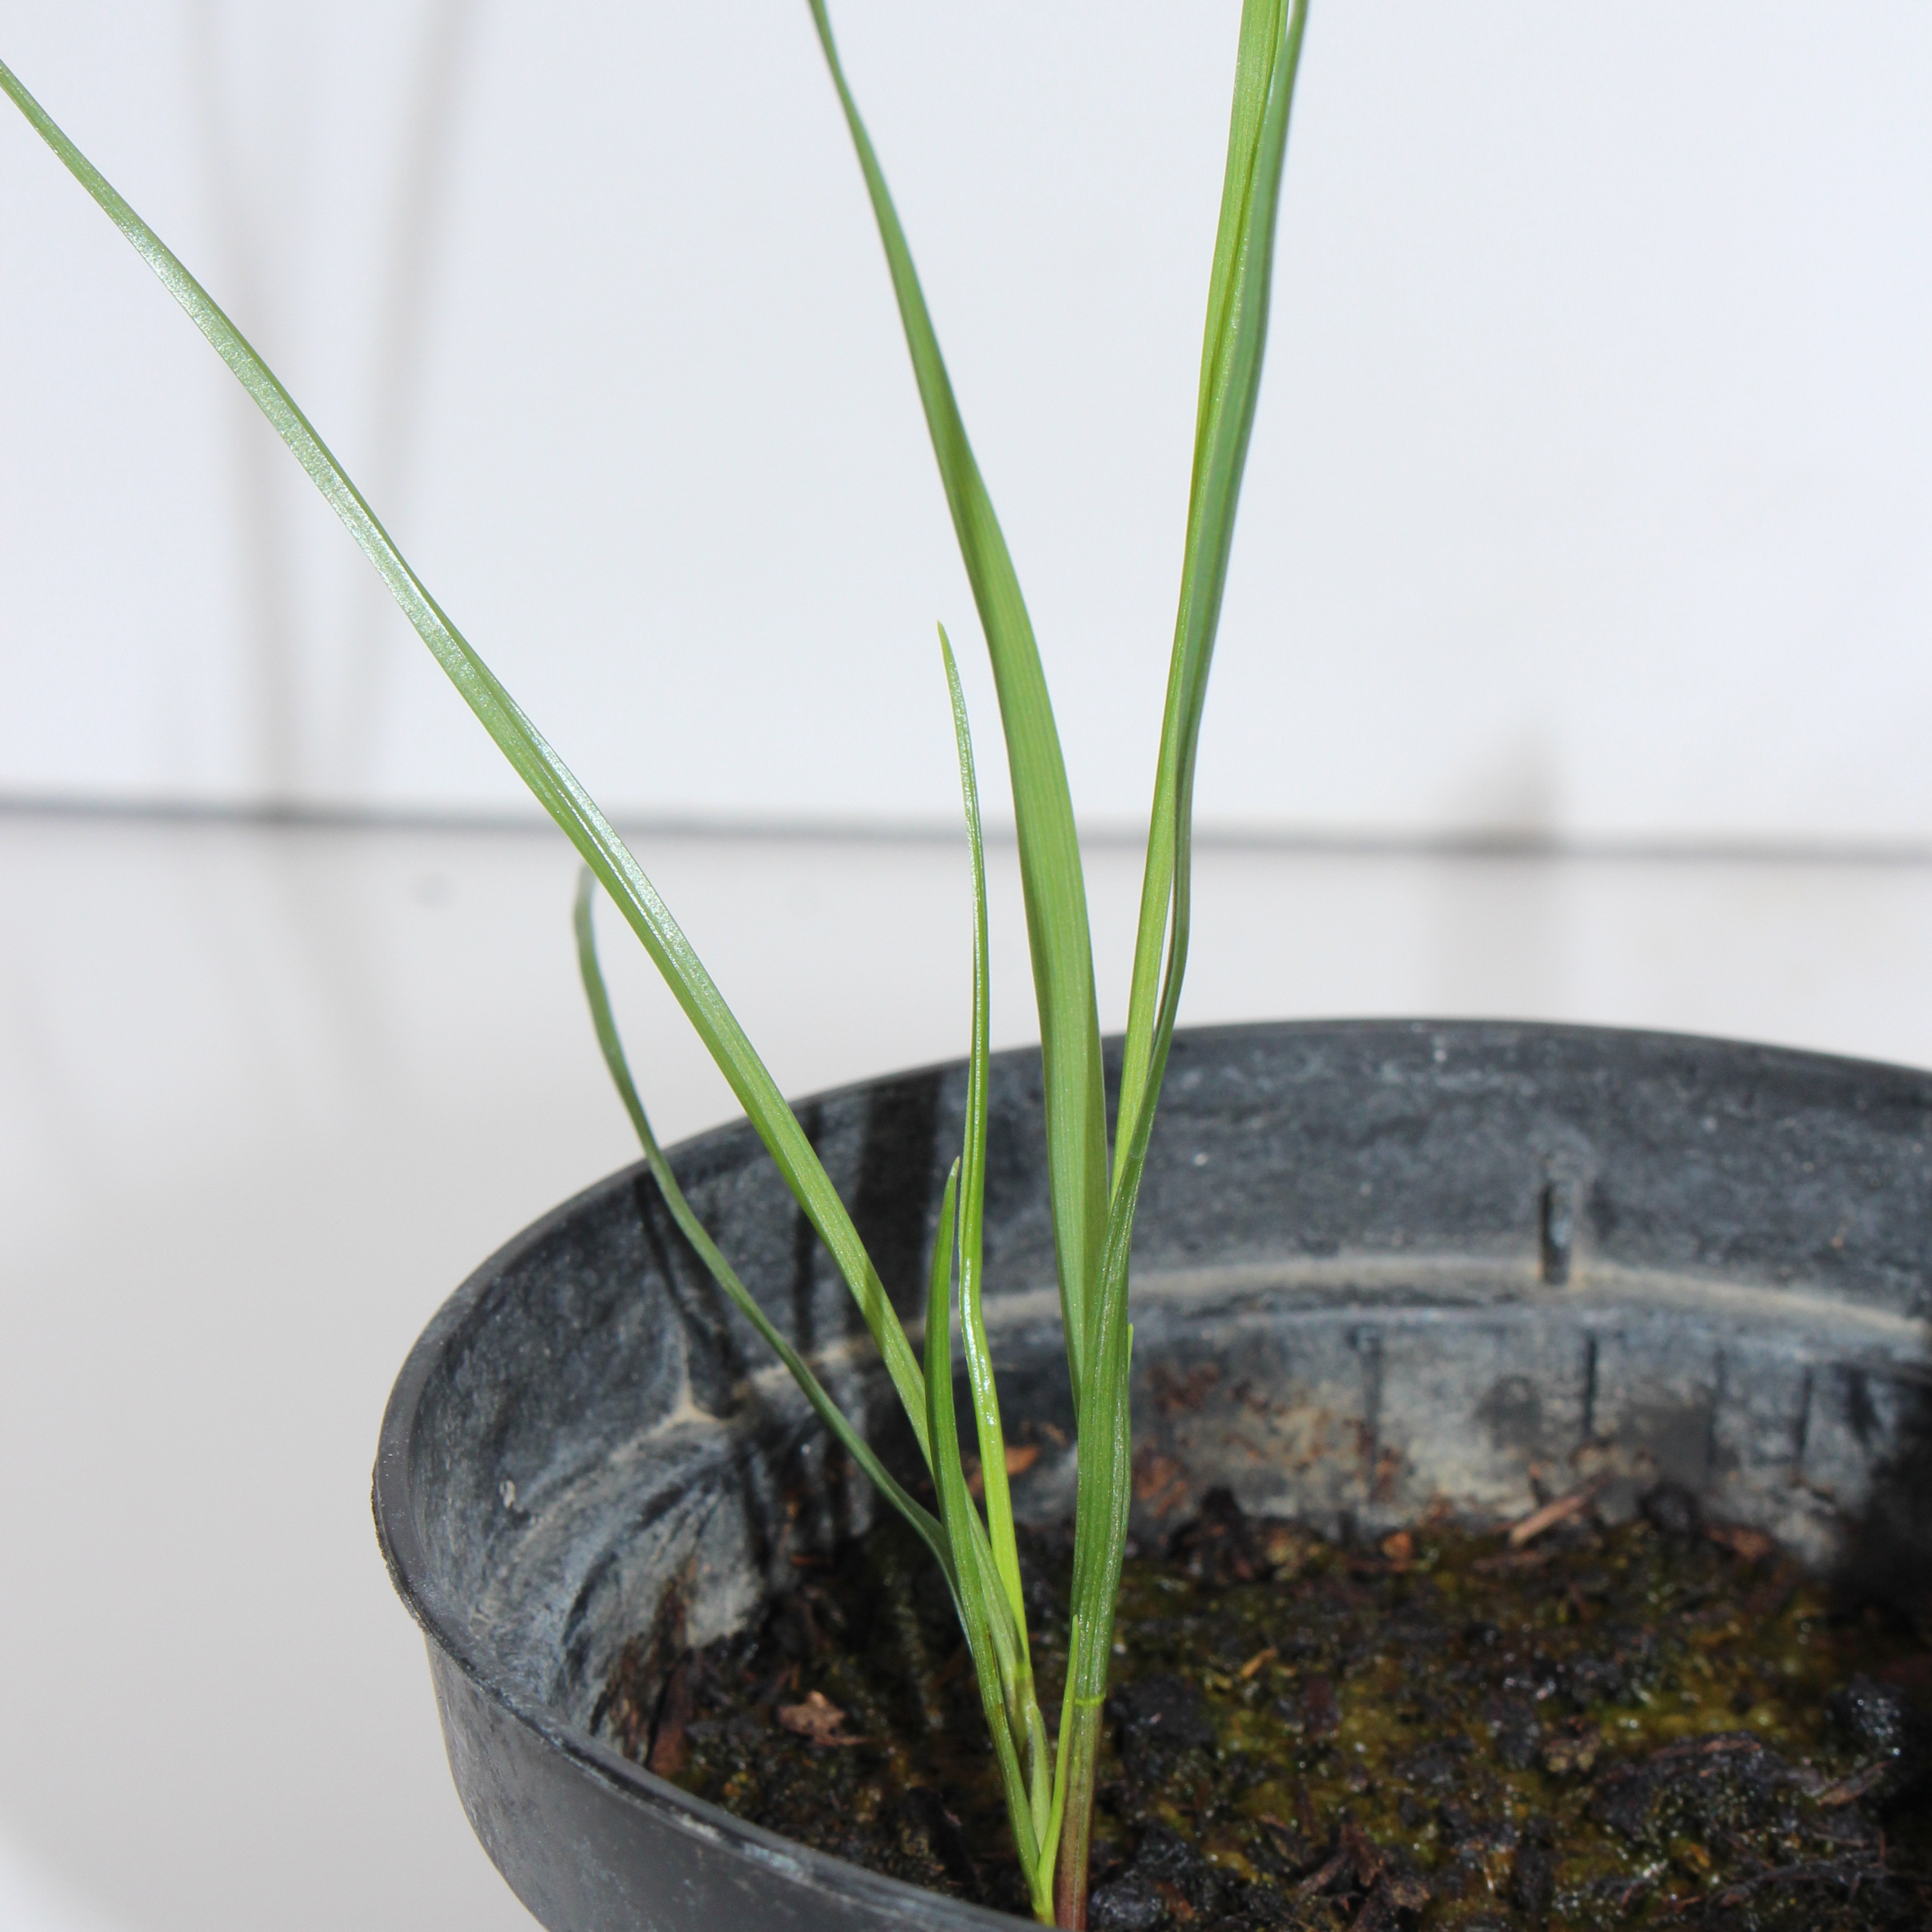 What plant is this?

Lolium multiflorum
